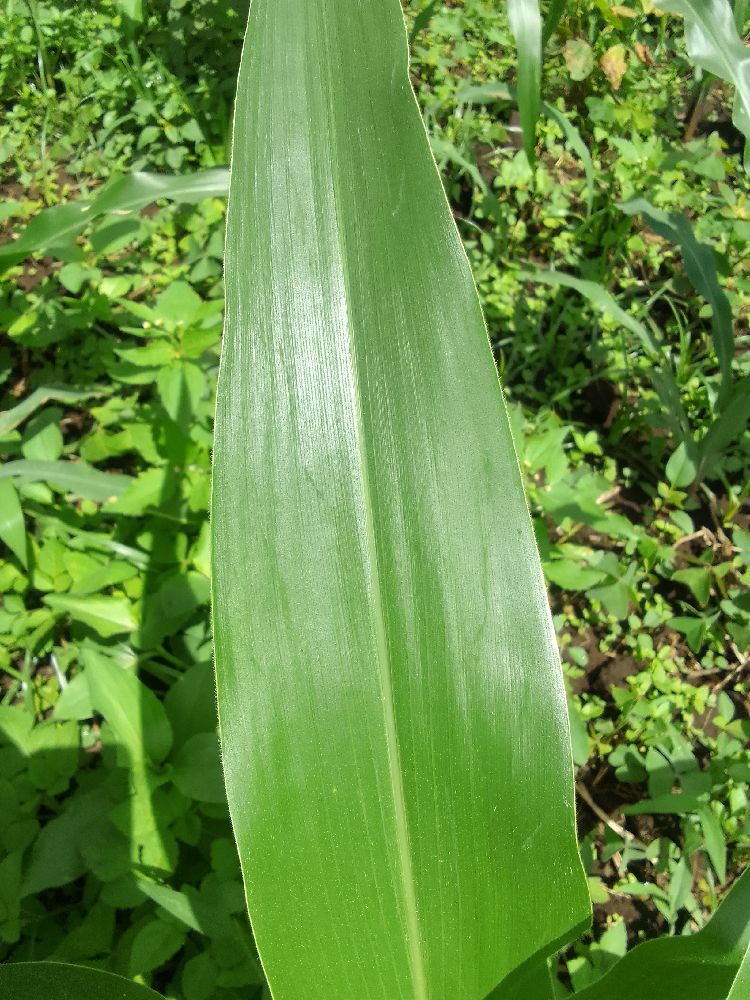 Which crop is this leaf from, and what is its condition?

maize, healthy
